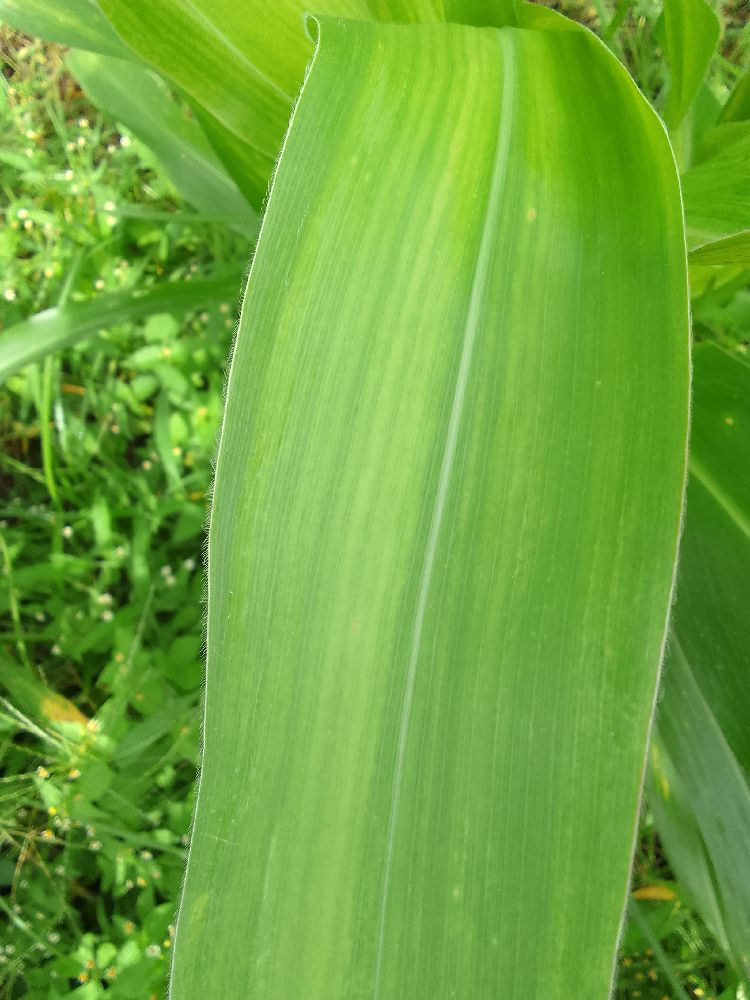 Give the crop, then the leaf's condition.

maize, maize lethal necrosis
